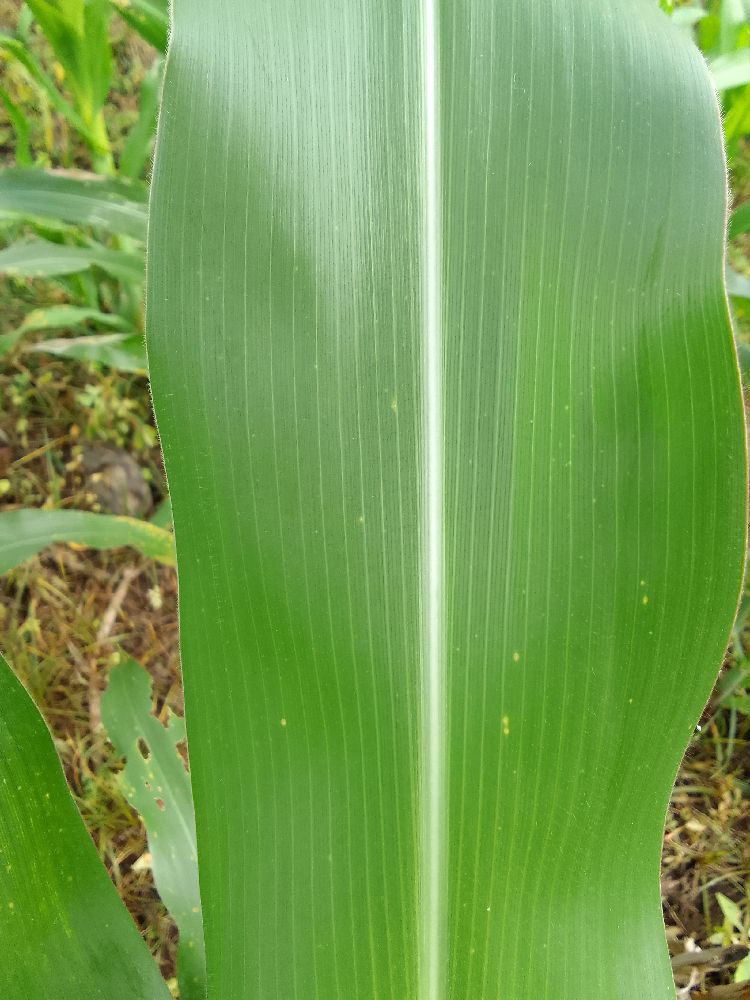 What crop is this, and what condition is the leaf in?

maize, healthy
